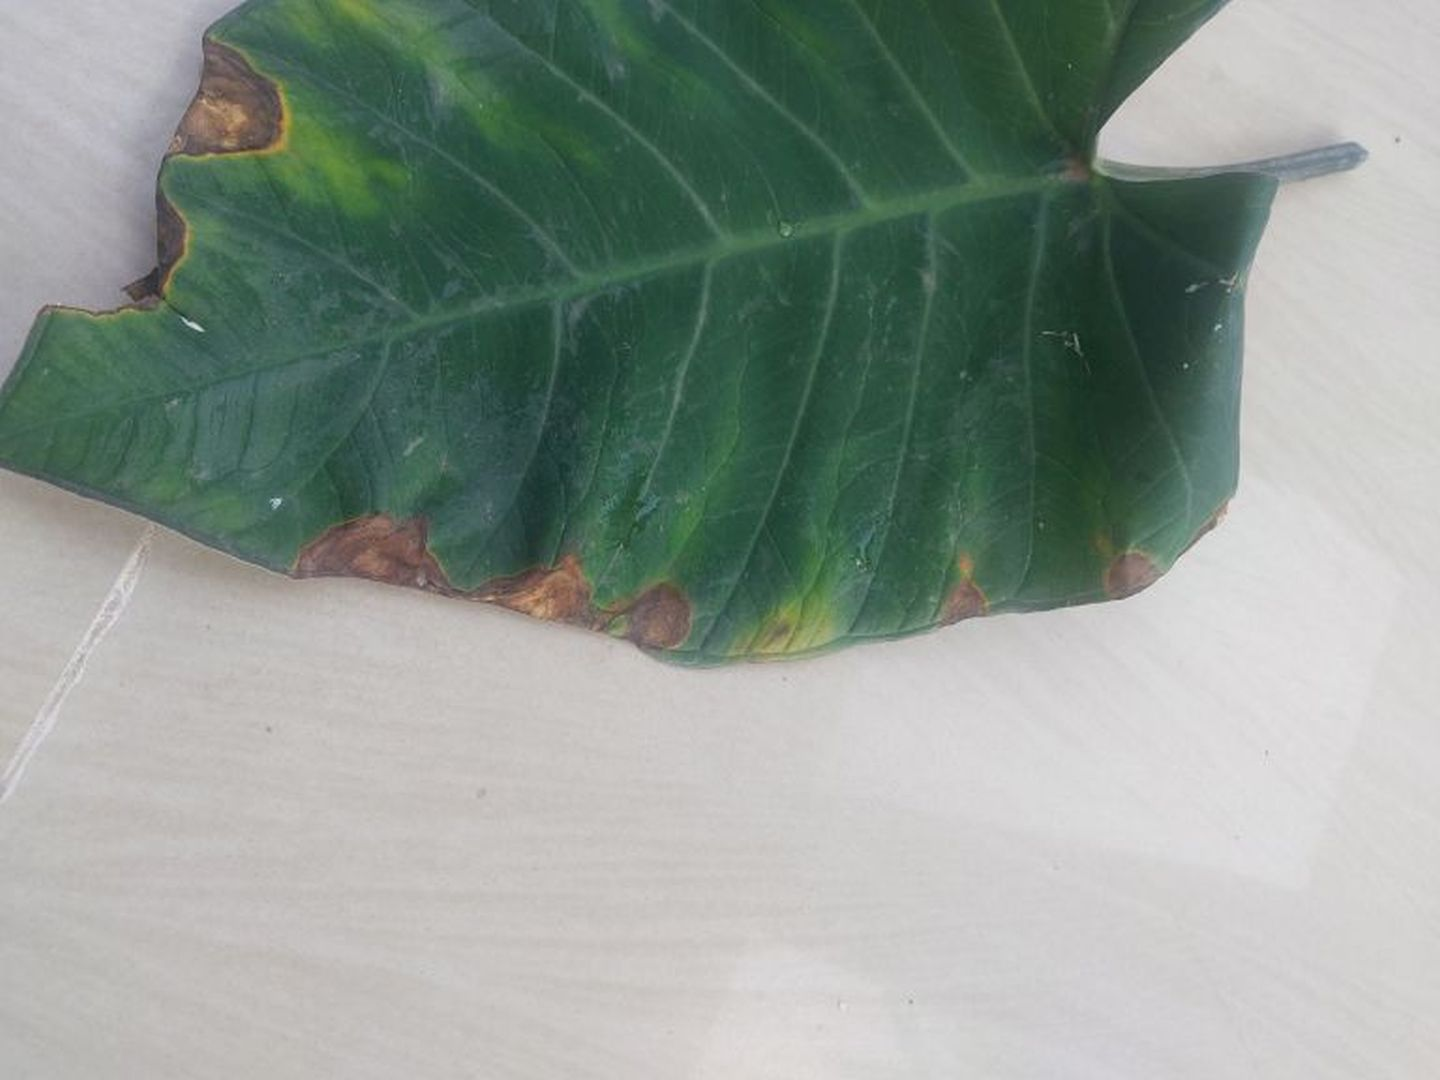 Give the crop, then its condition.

taro, leaf blight
